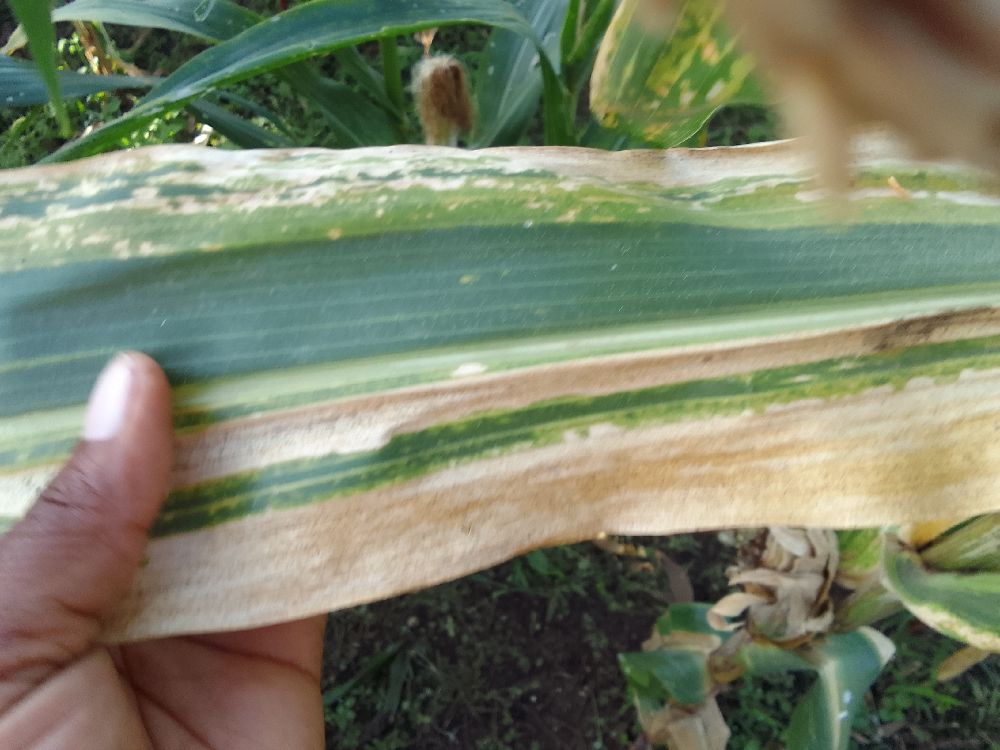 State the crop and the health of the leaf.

maize, maize lethal necrosis
